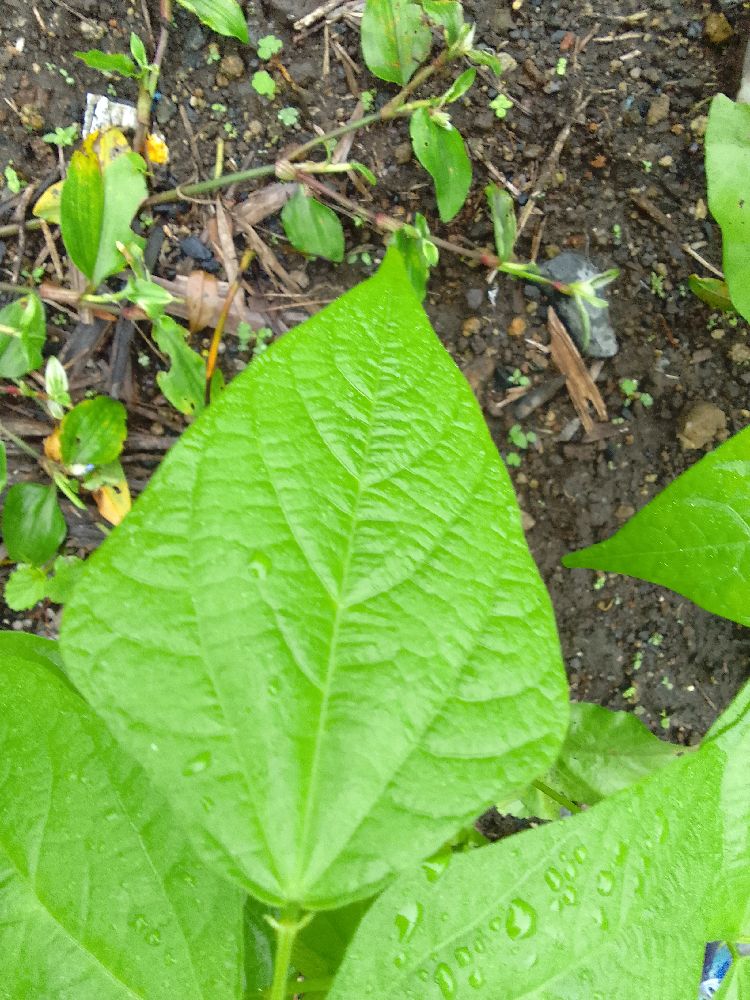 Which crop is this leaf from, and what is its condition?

common bean, healthy
